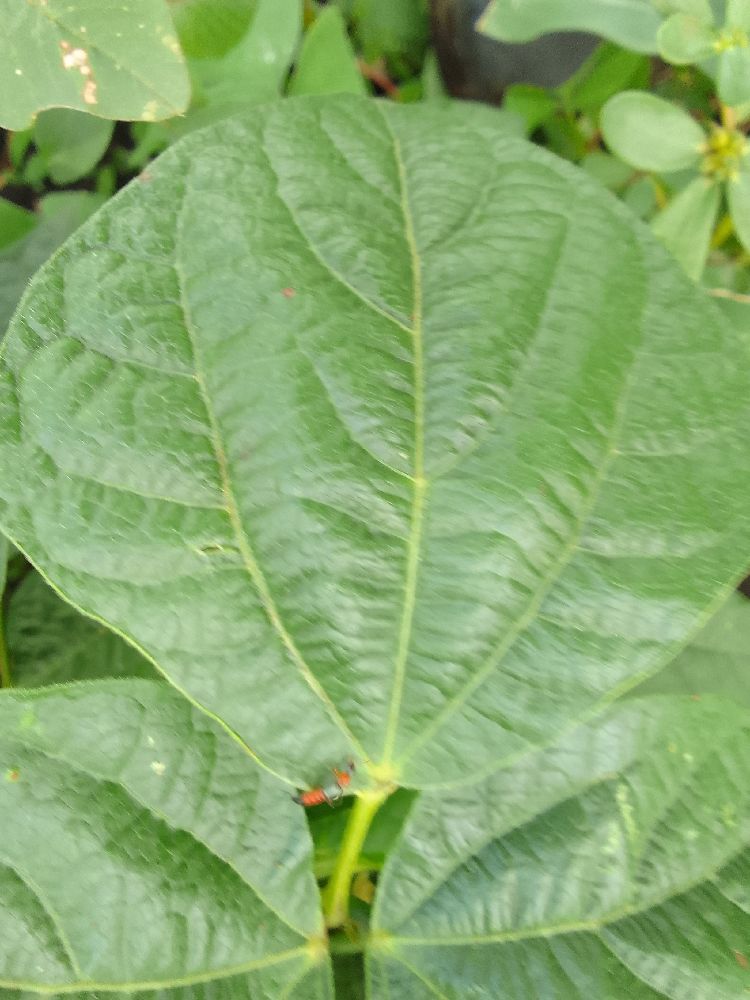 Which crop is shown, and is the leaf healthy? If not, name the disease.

common bean, healthy
